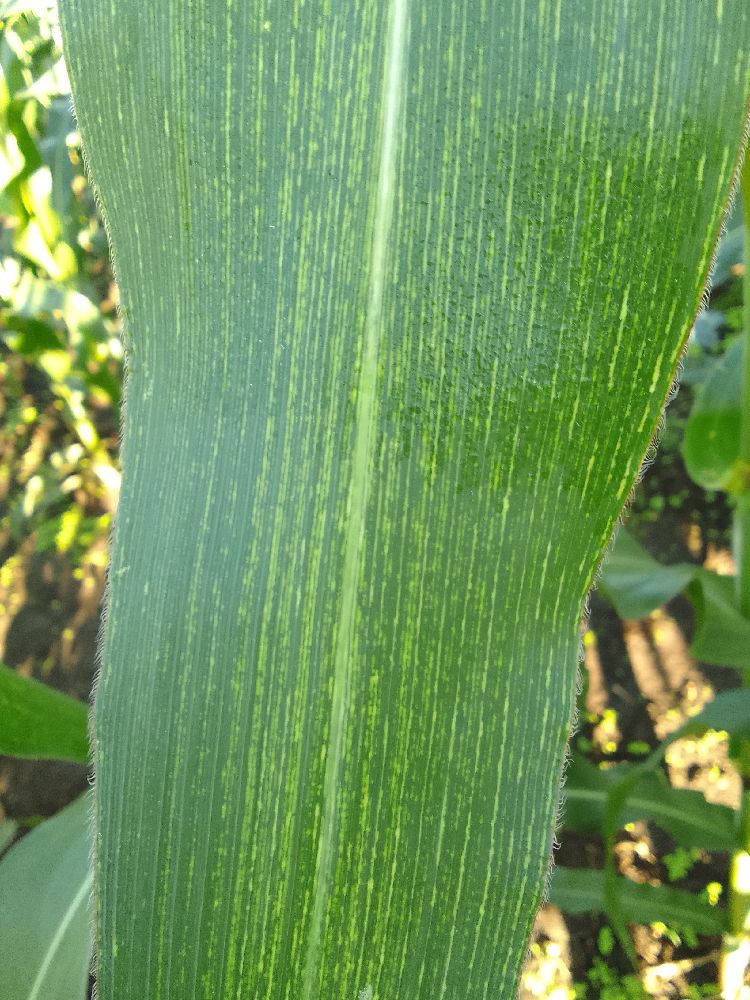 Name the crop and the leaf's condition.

maize, maize streak virus
